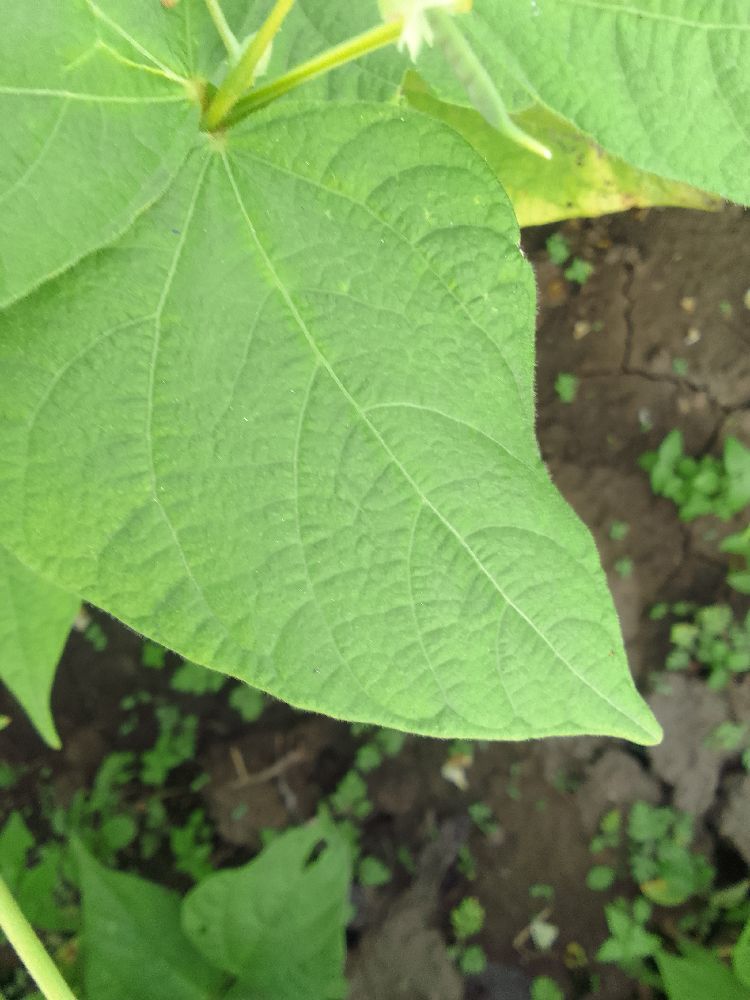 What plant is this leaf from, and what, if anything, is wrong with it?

common bean, healthy
